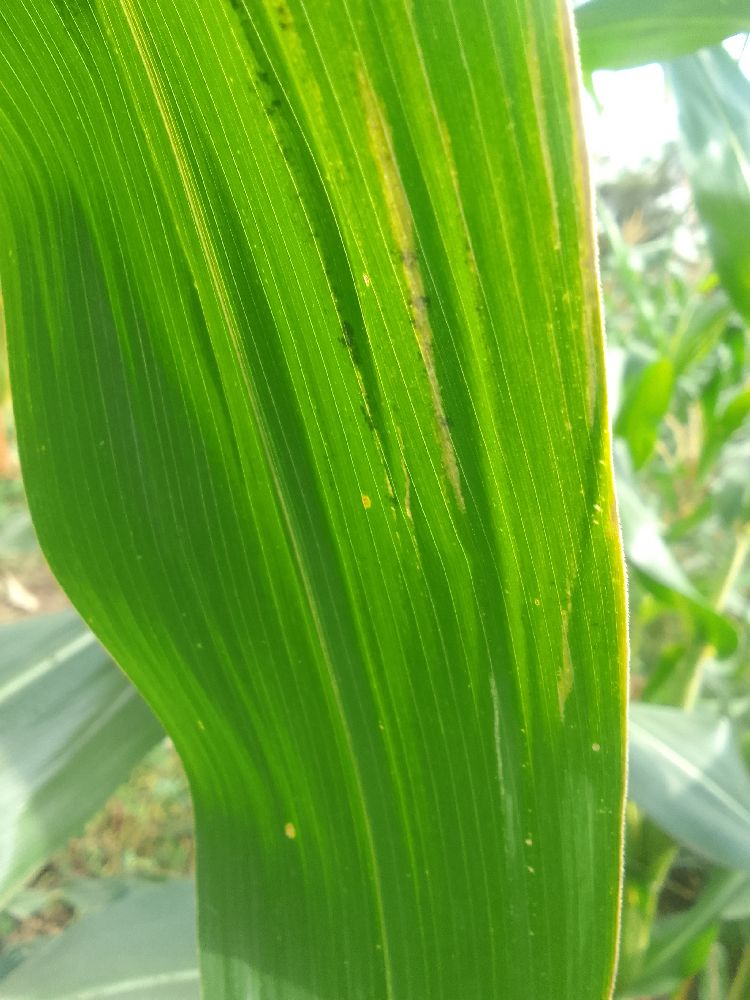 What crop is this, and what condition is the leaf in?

maize, healthy
